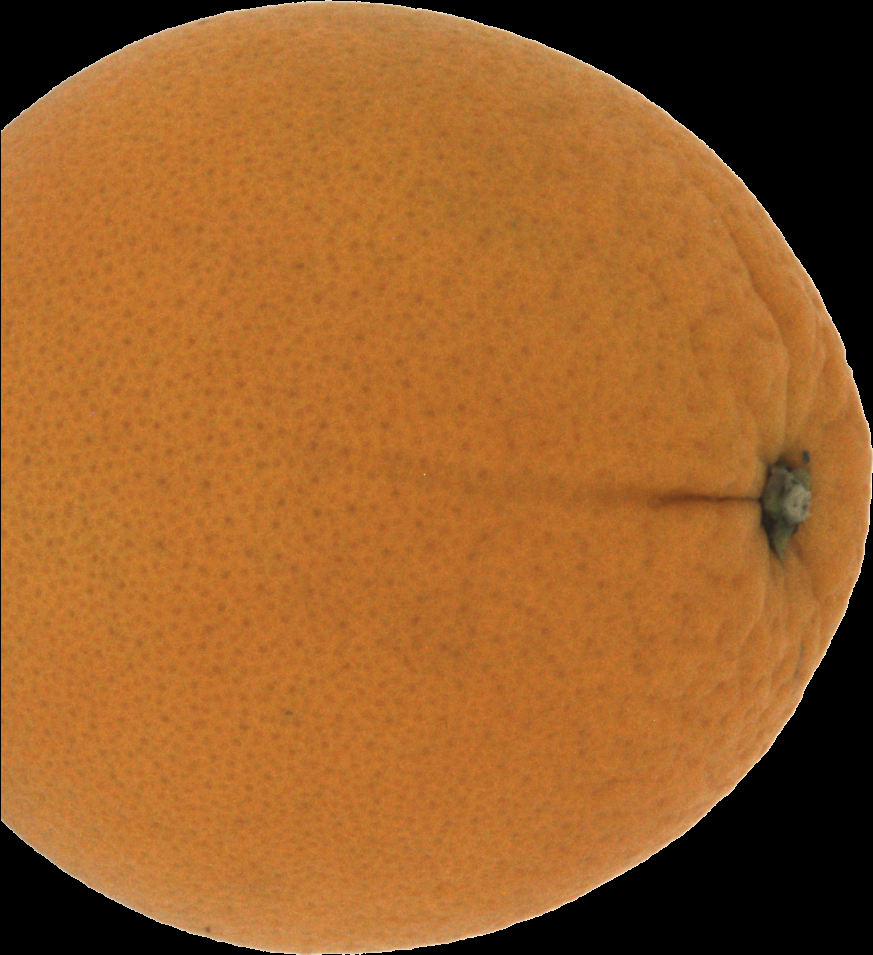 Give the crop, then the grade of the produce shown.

orange, good
